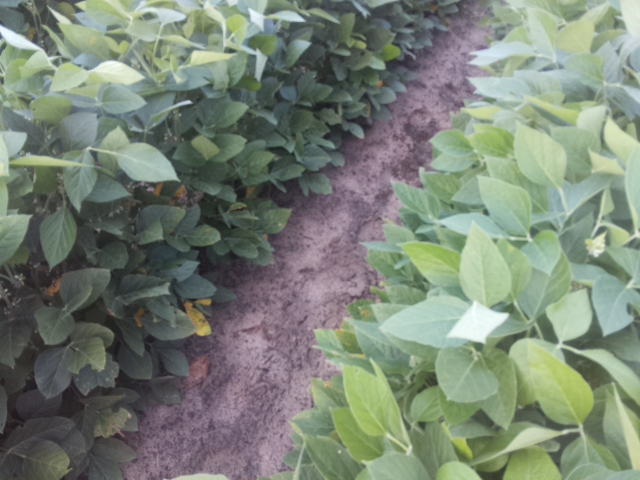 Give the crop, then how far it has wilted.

soybean, leaves with no wilting
